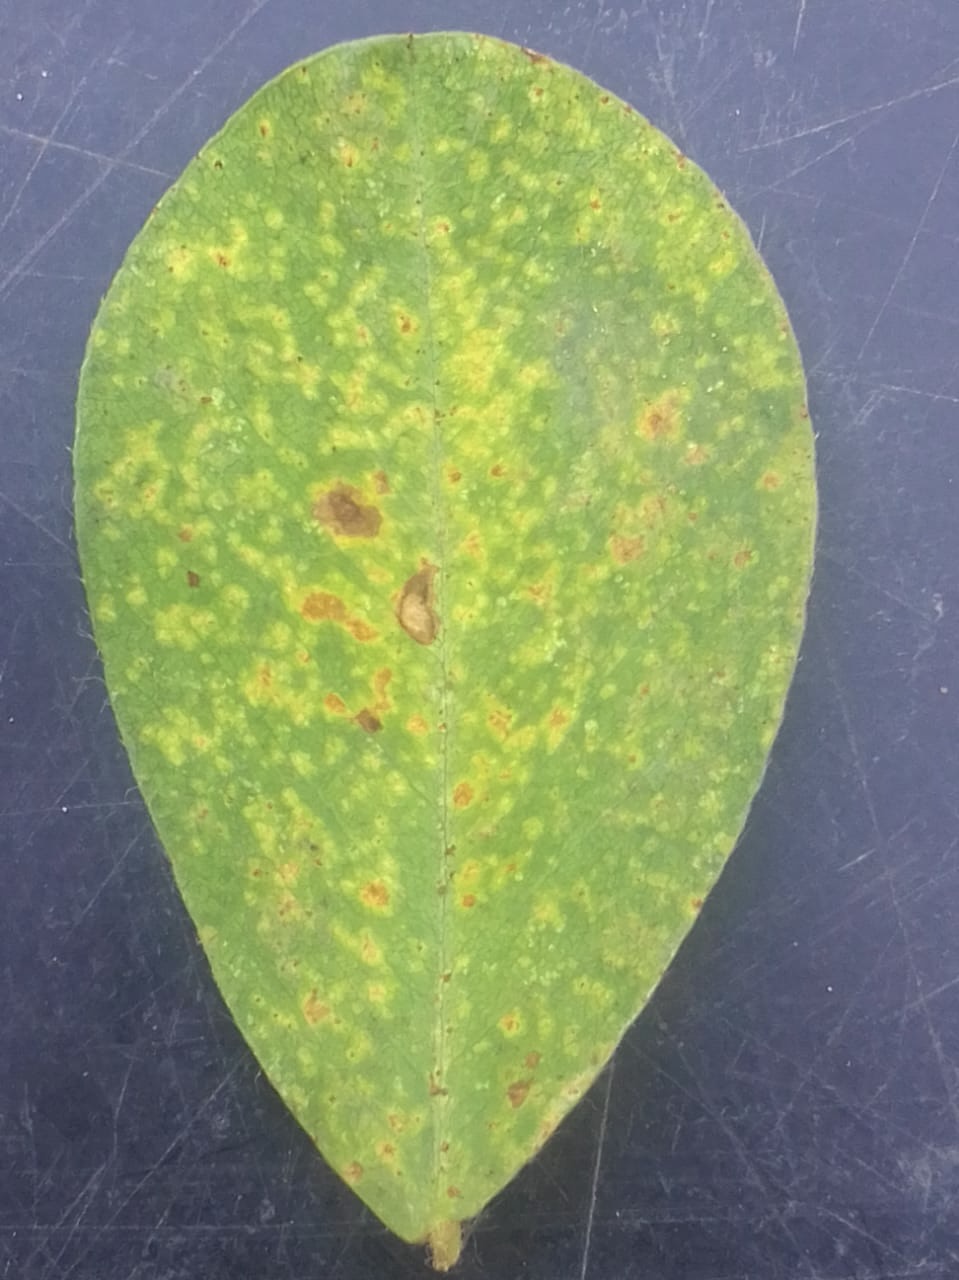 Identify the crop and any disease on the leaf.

peanut, passalora arachidicola
